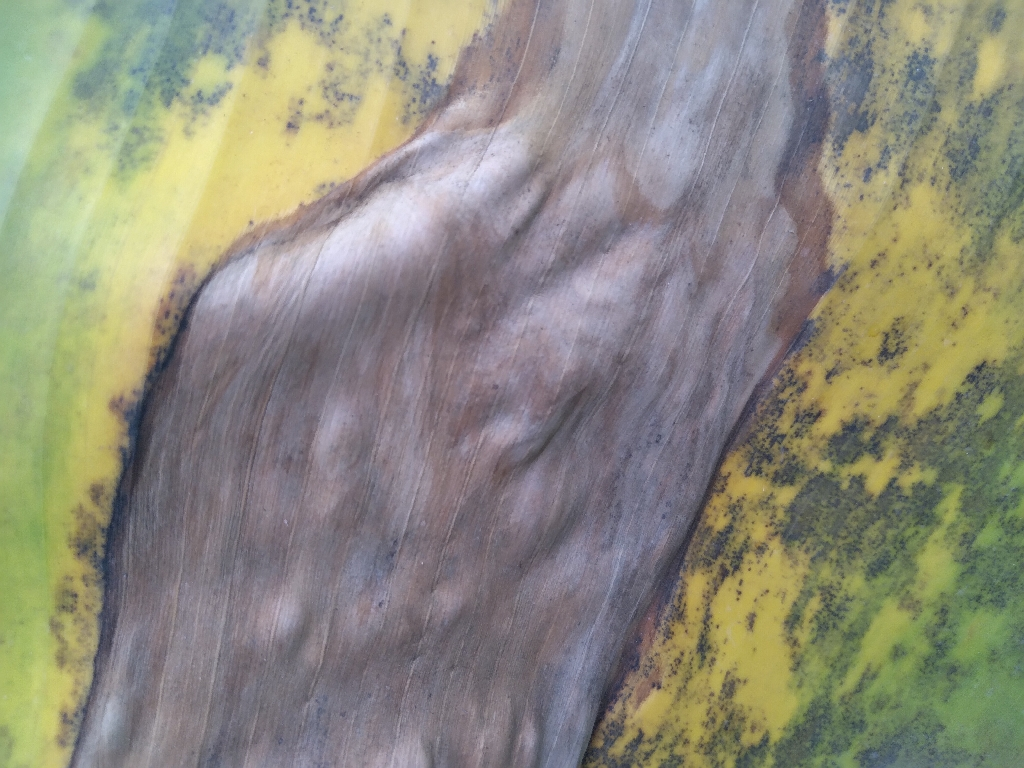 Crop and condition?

banana, black sigatoka
